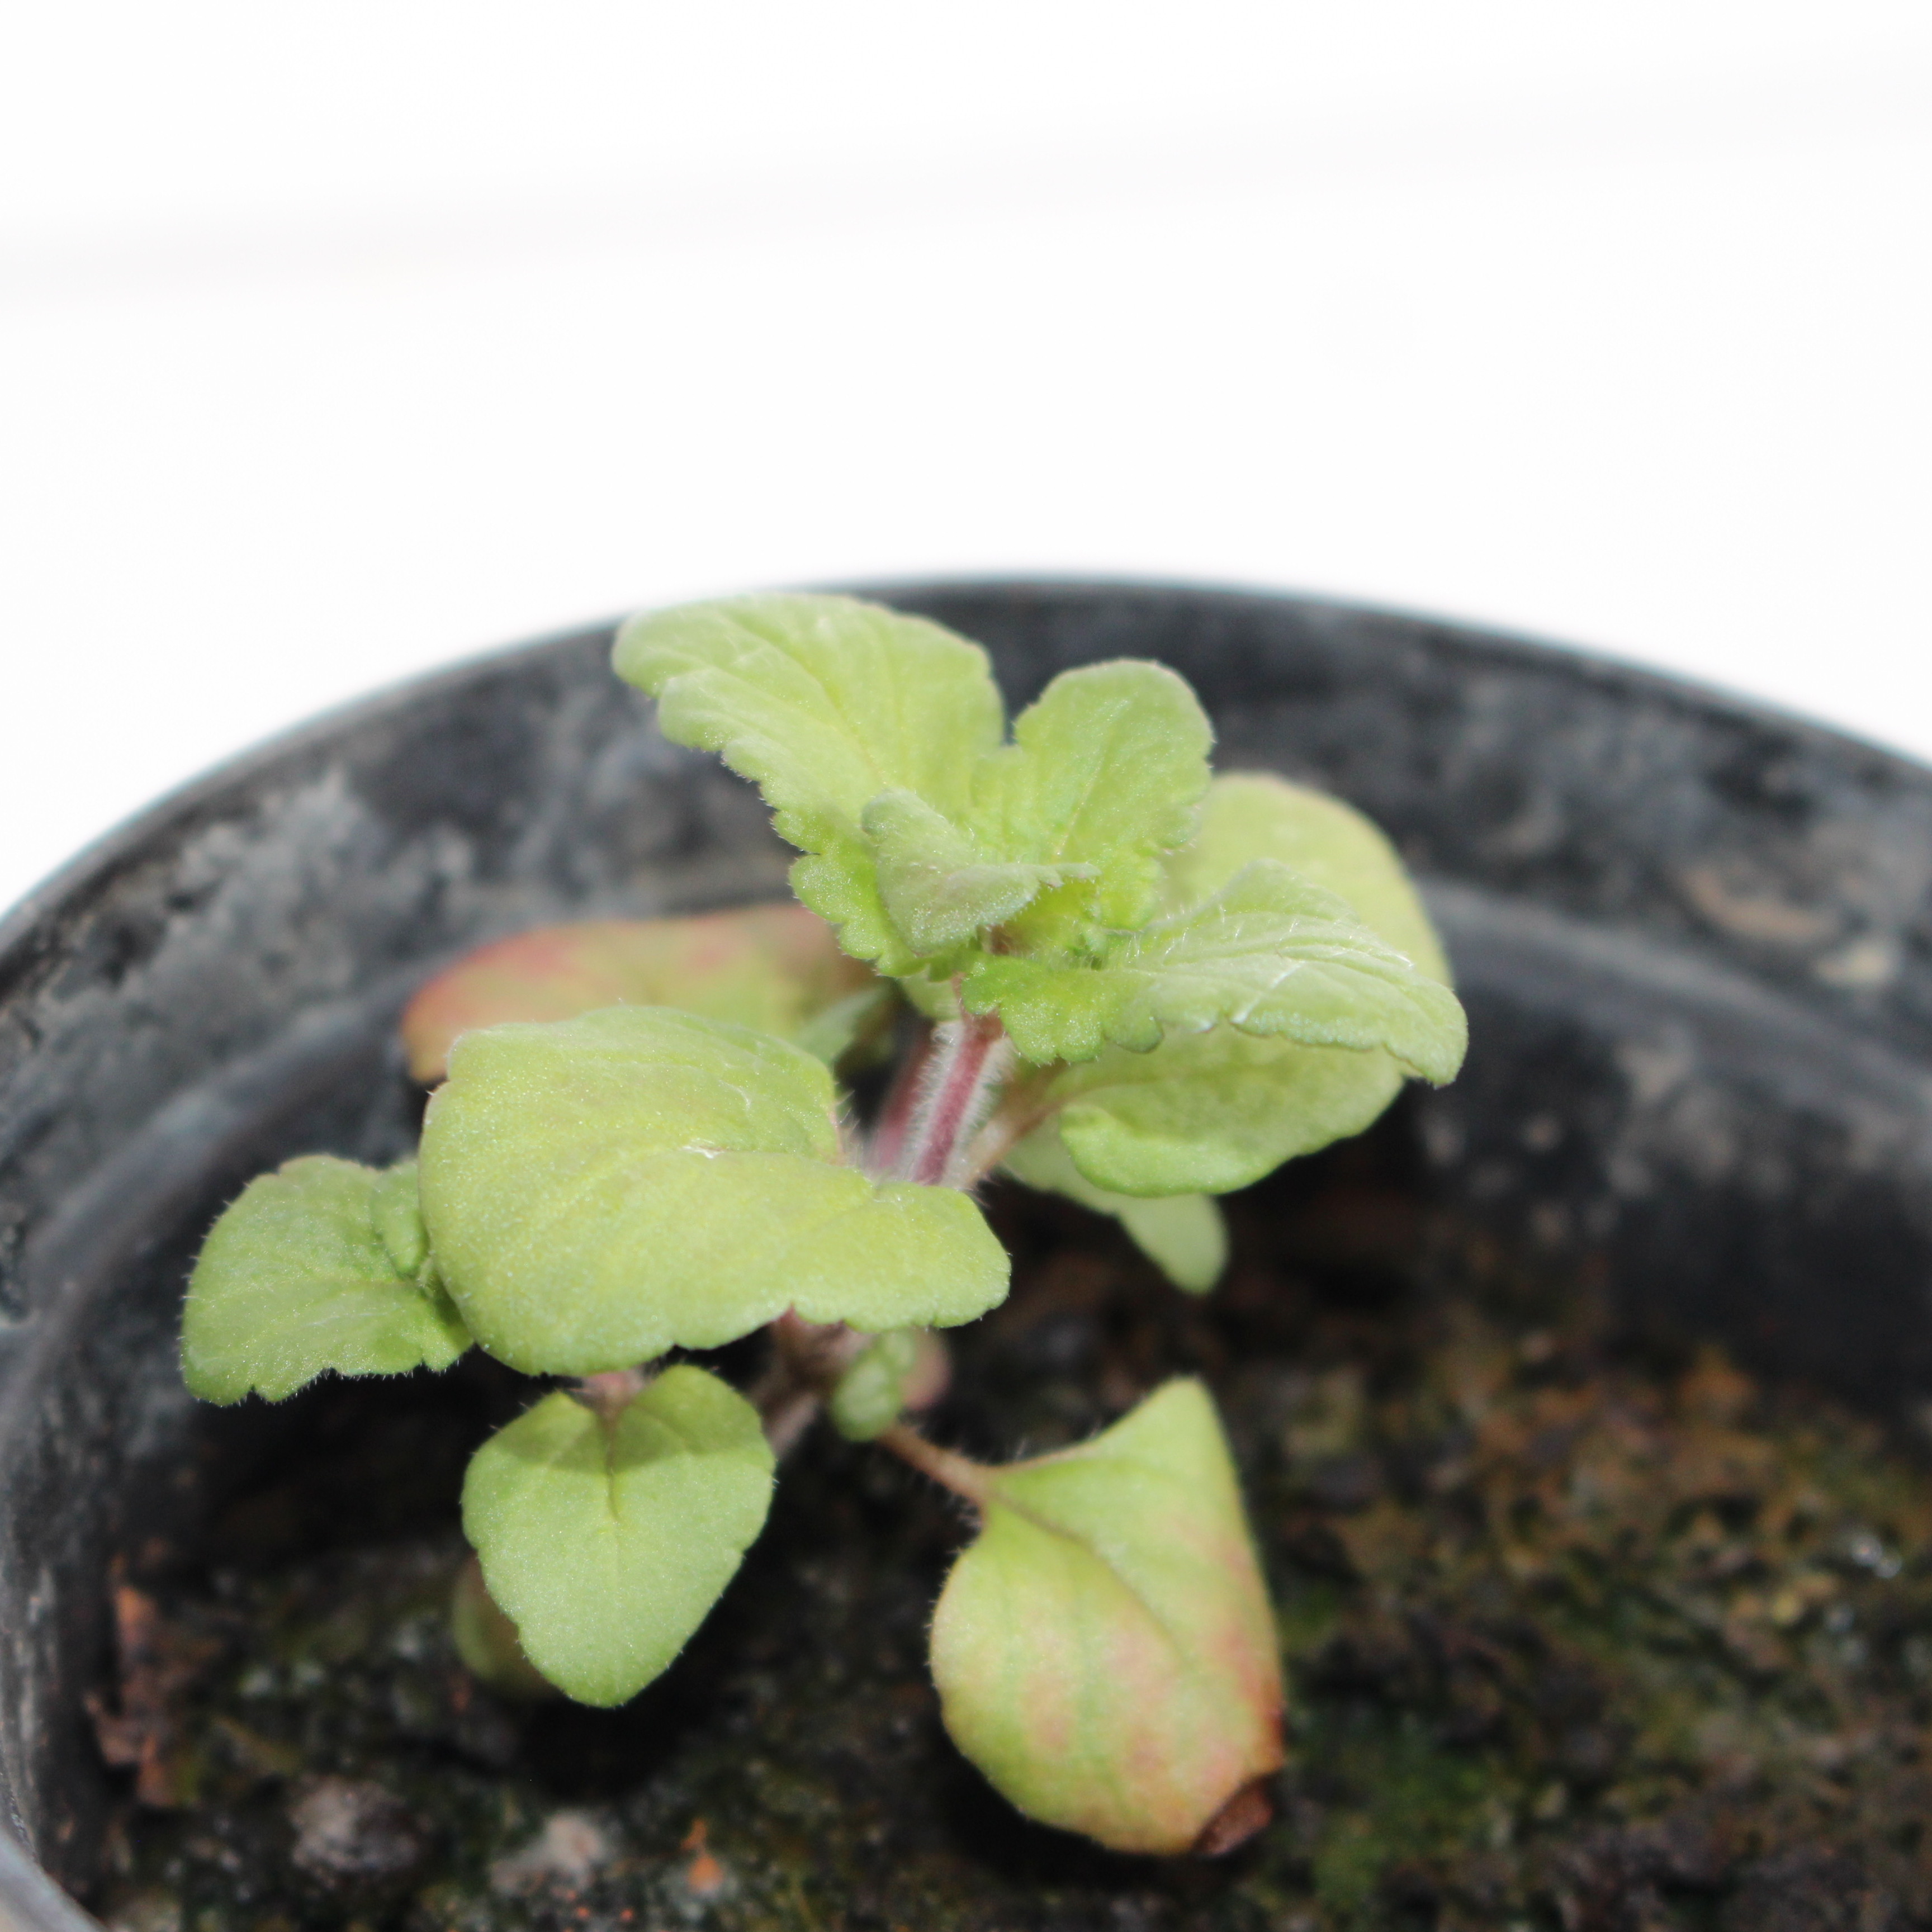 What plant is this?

Veronica persica
